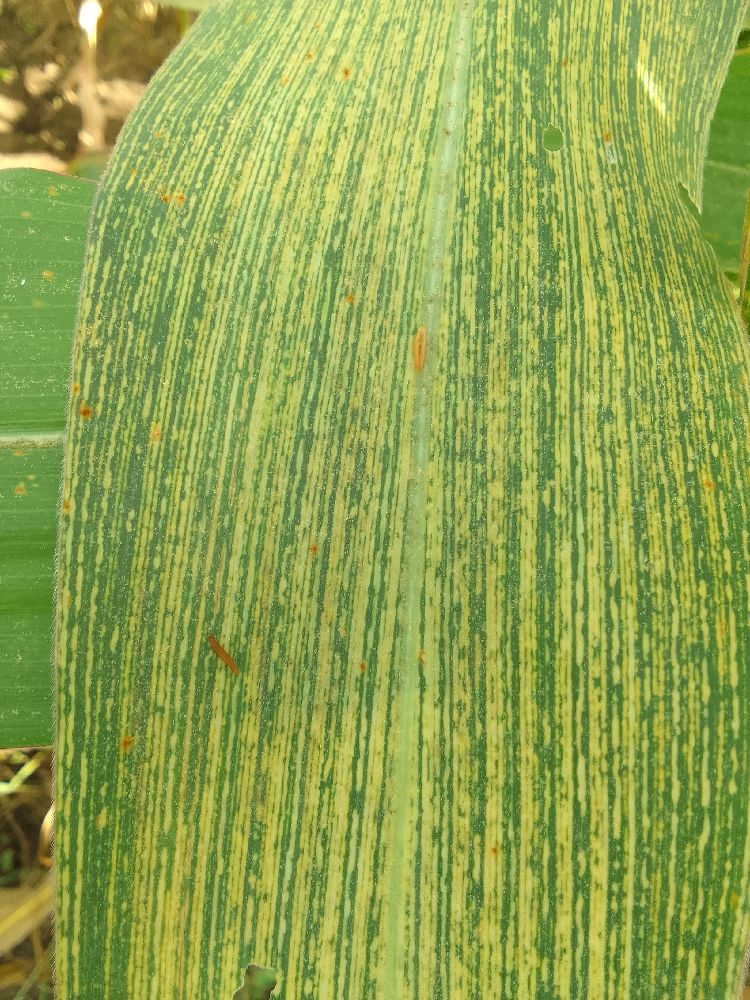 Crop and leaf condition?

maize, maize streak virus
